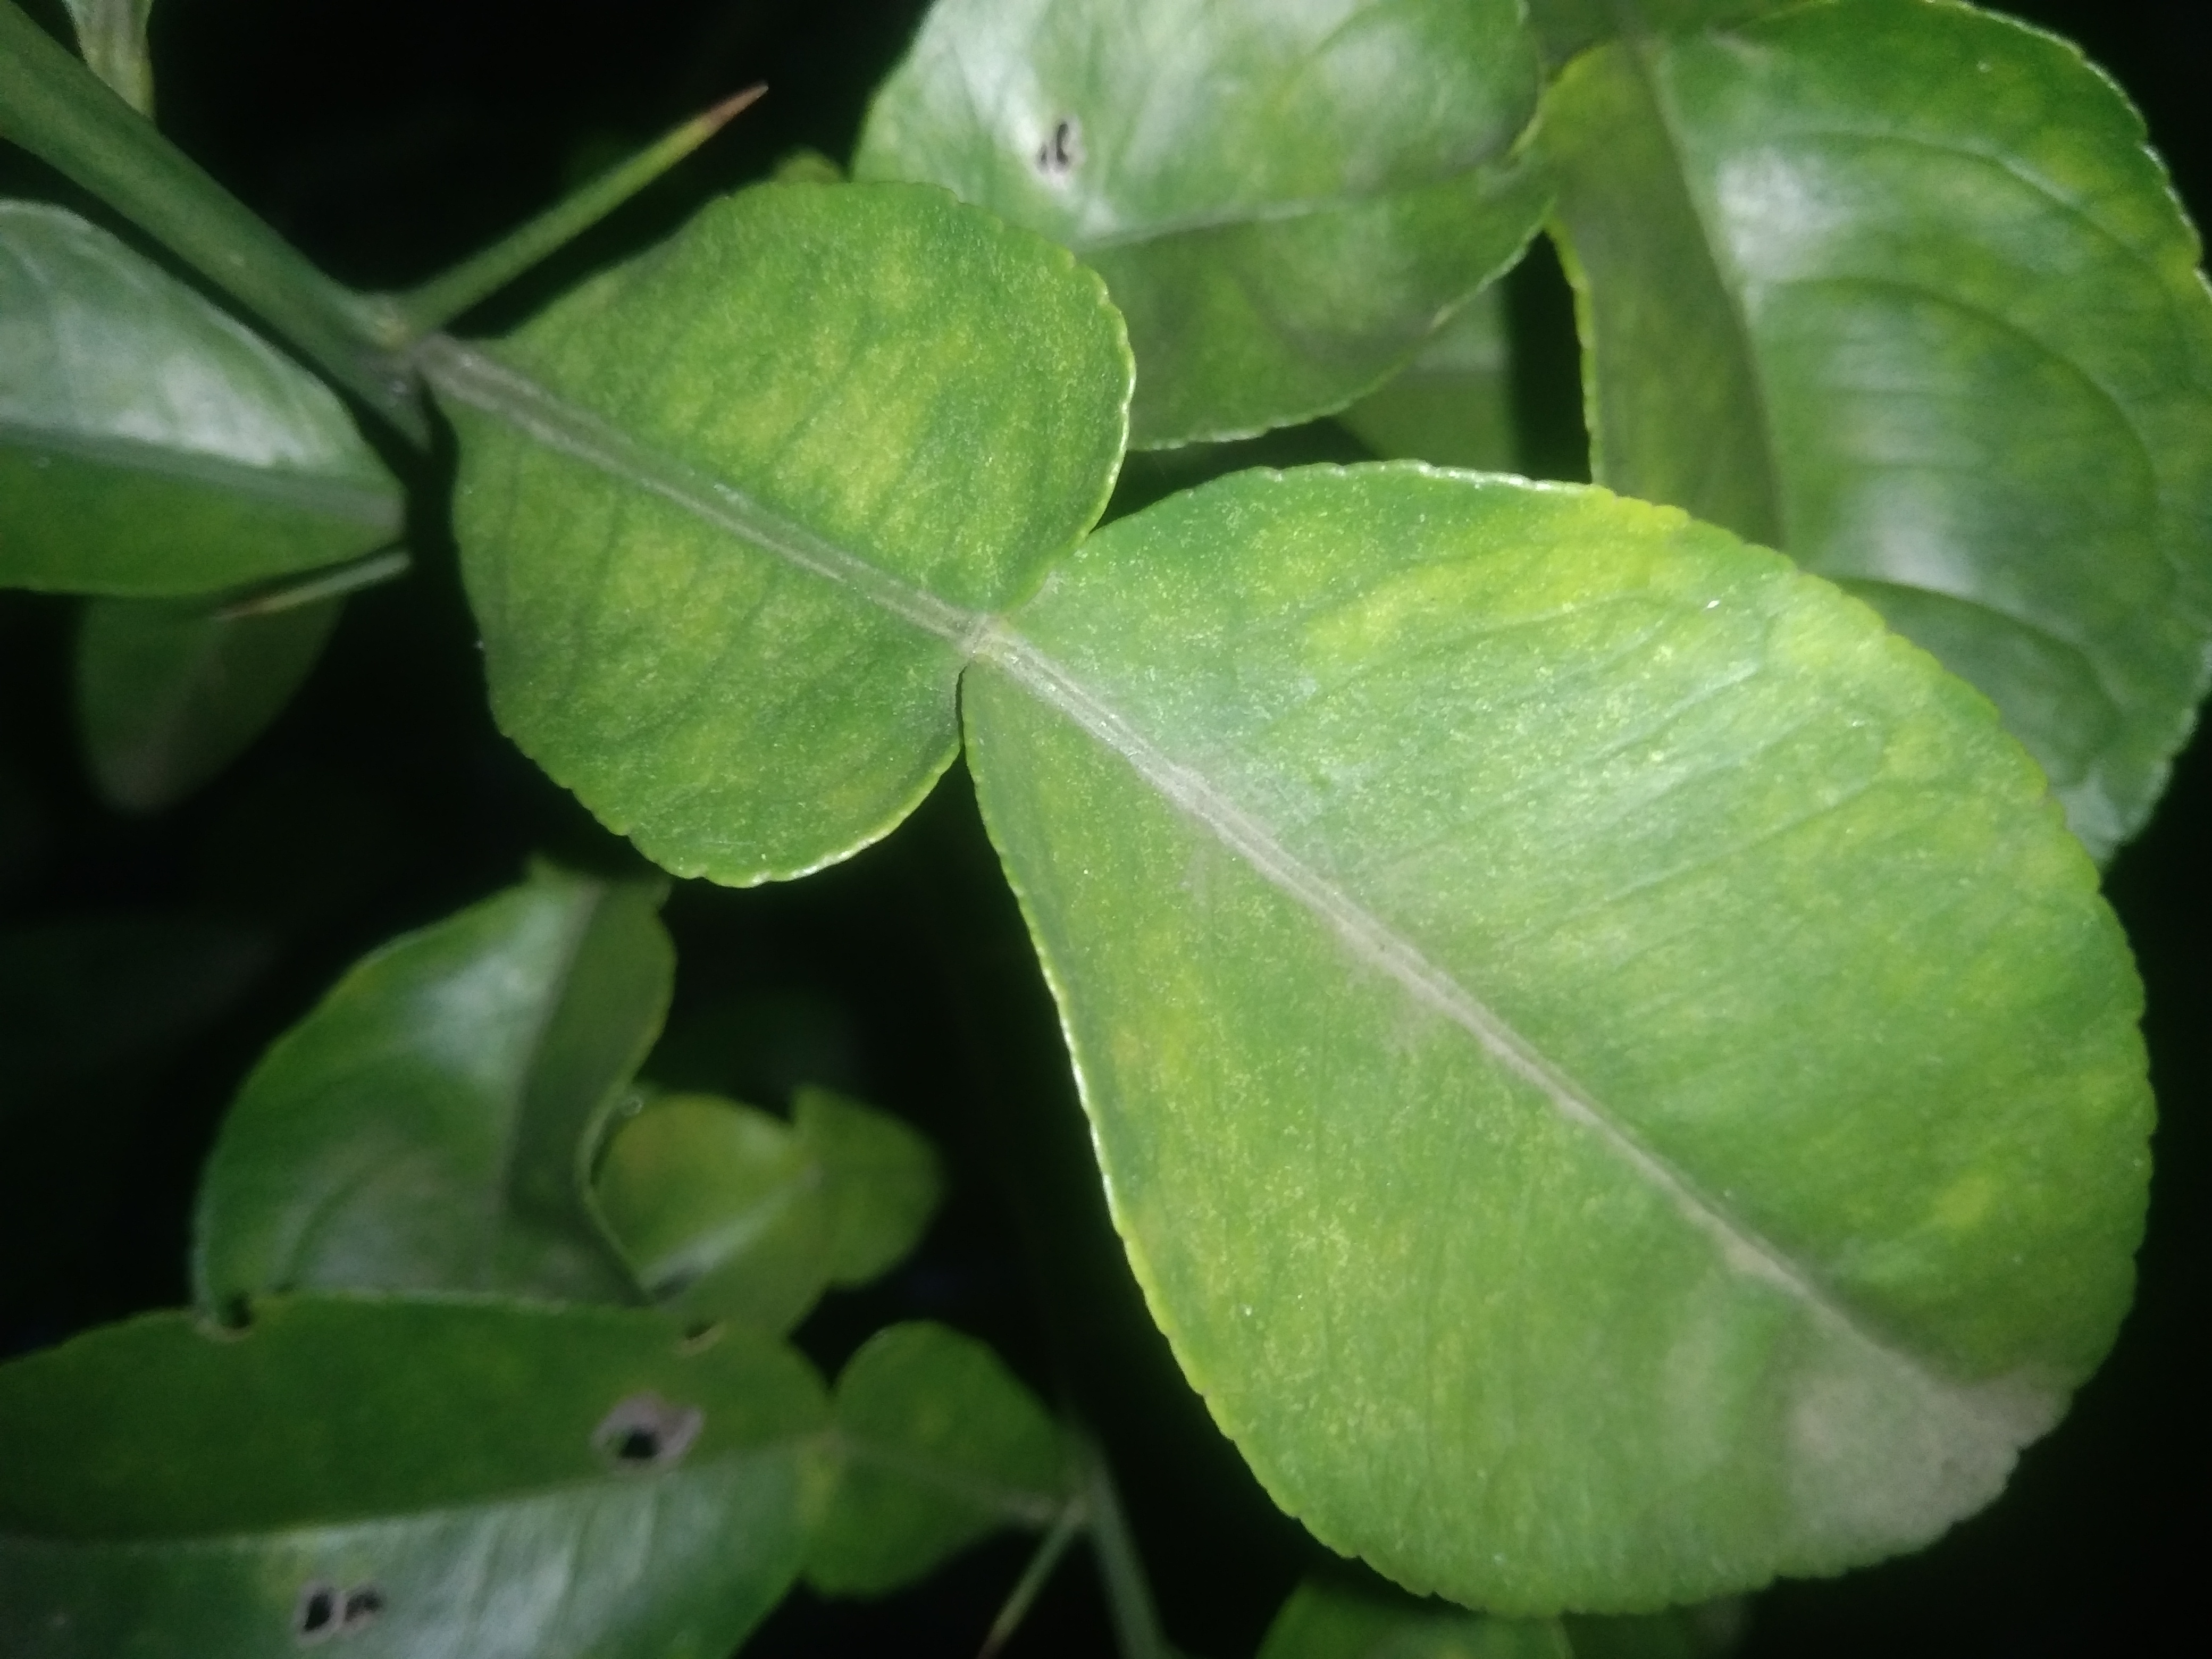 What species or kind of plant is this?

lemon
